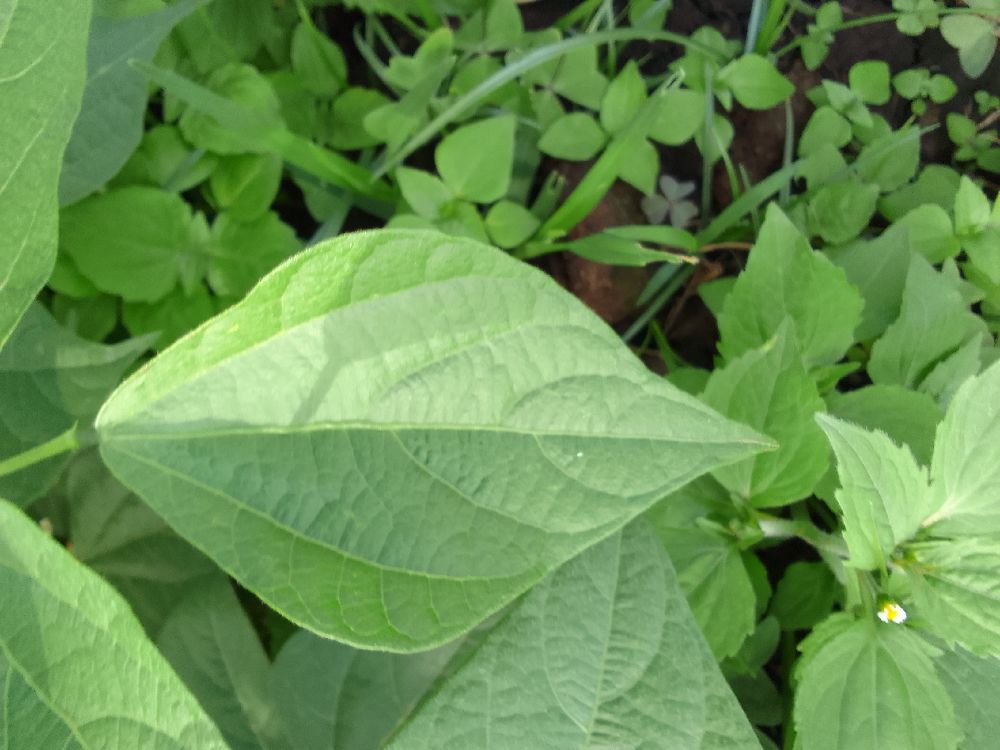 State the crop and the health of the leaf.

common bean, healthy
